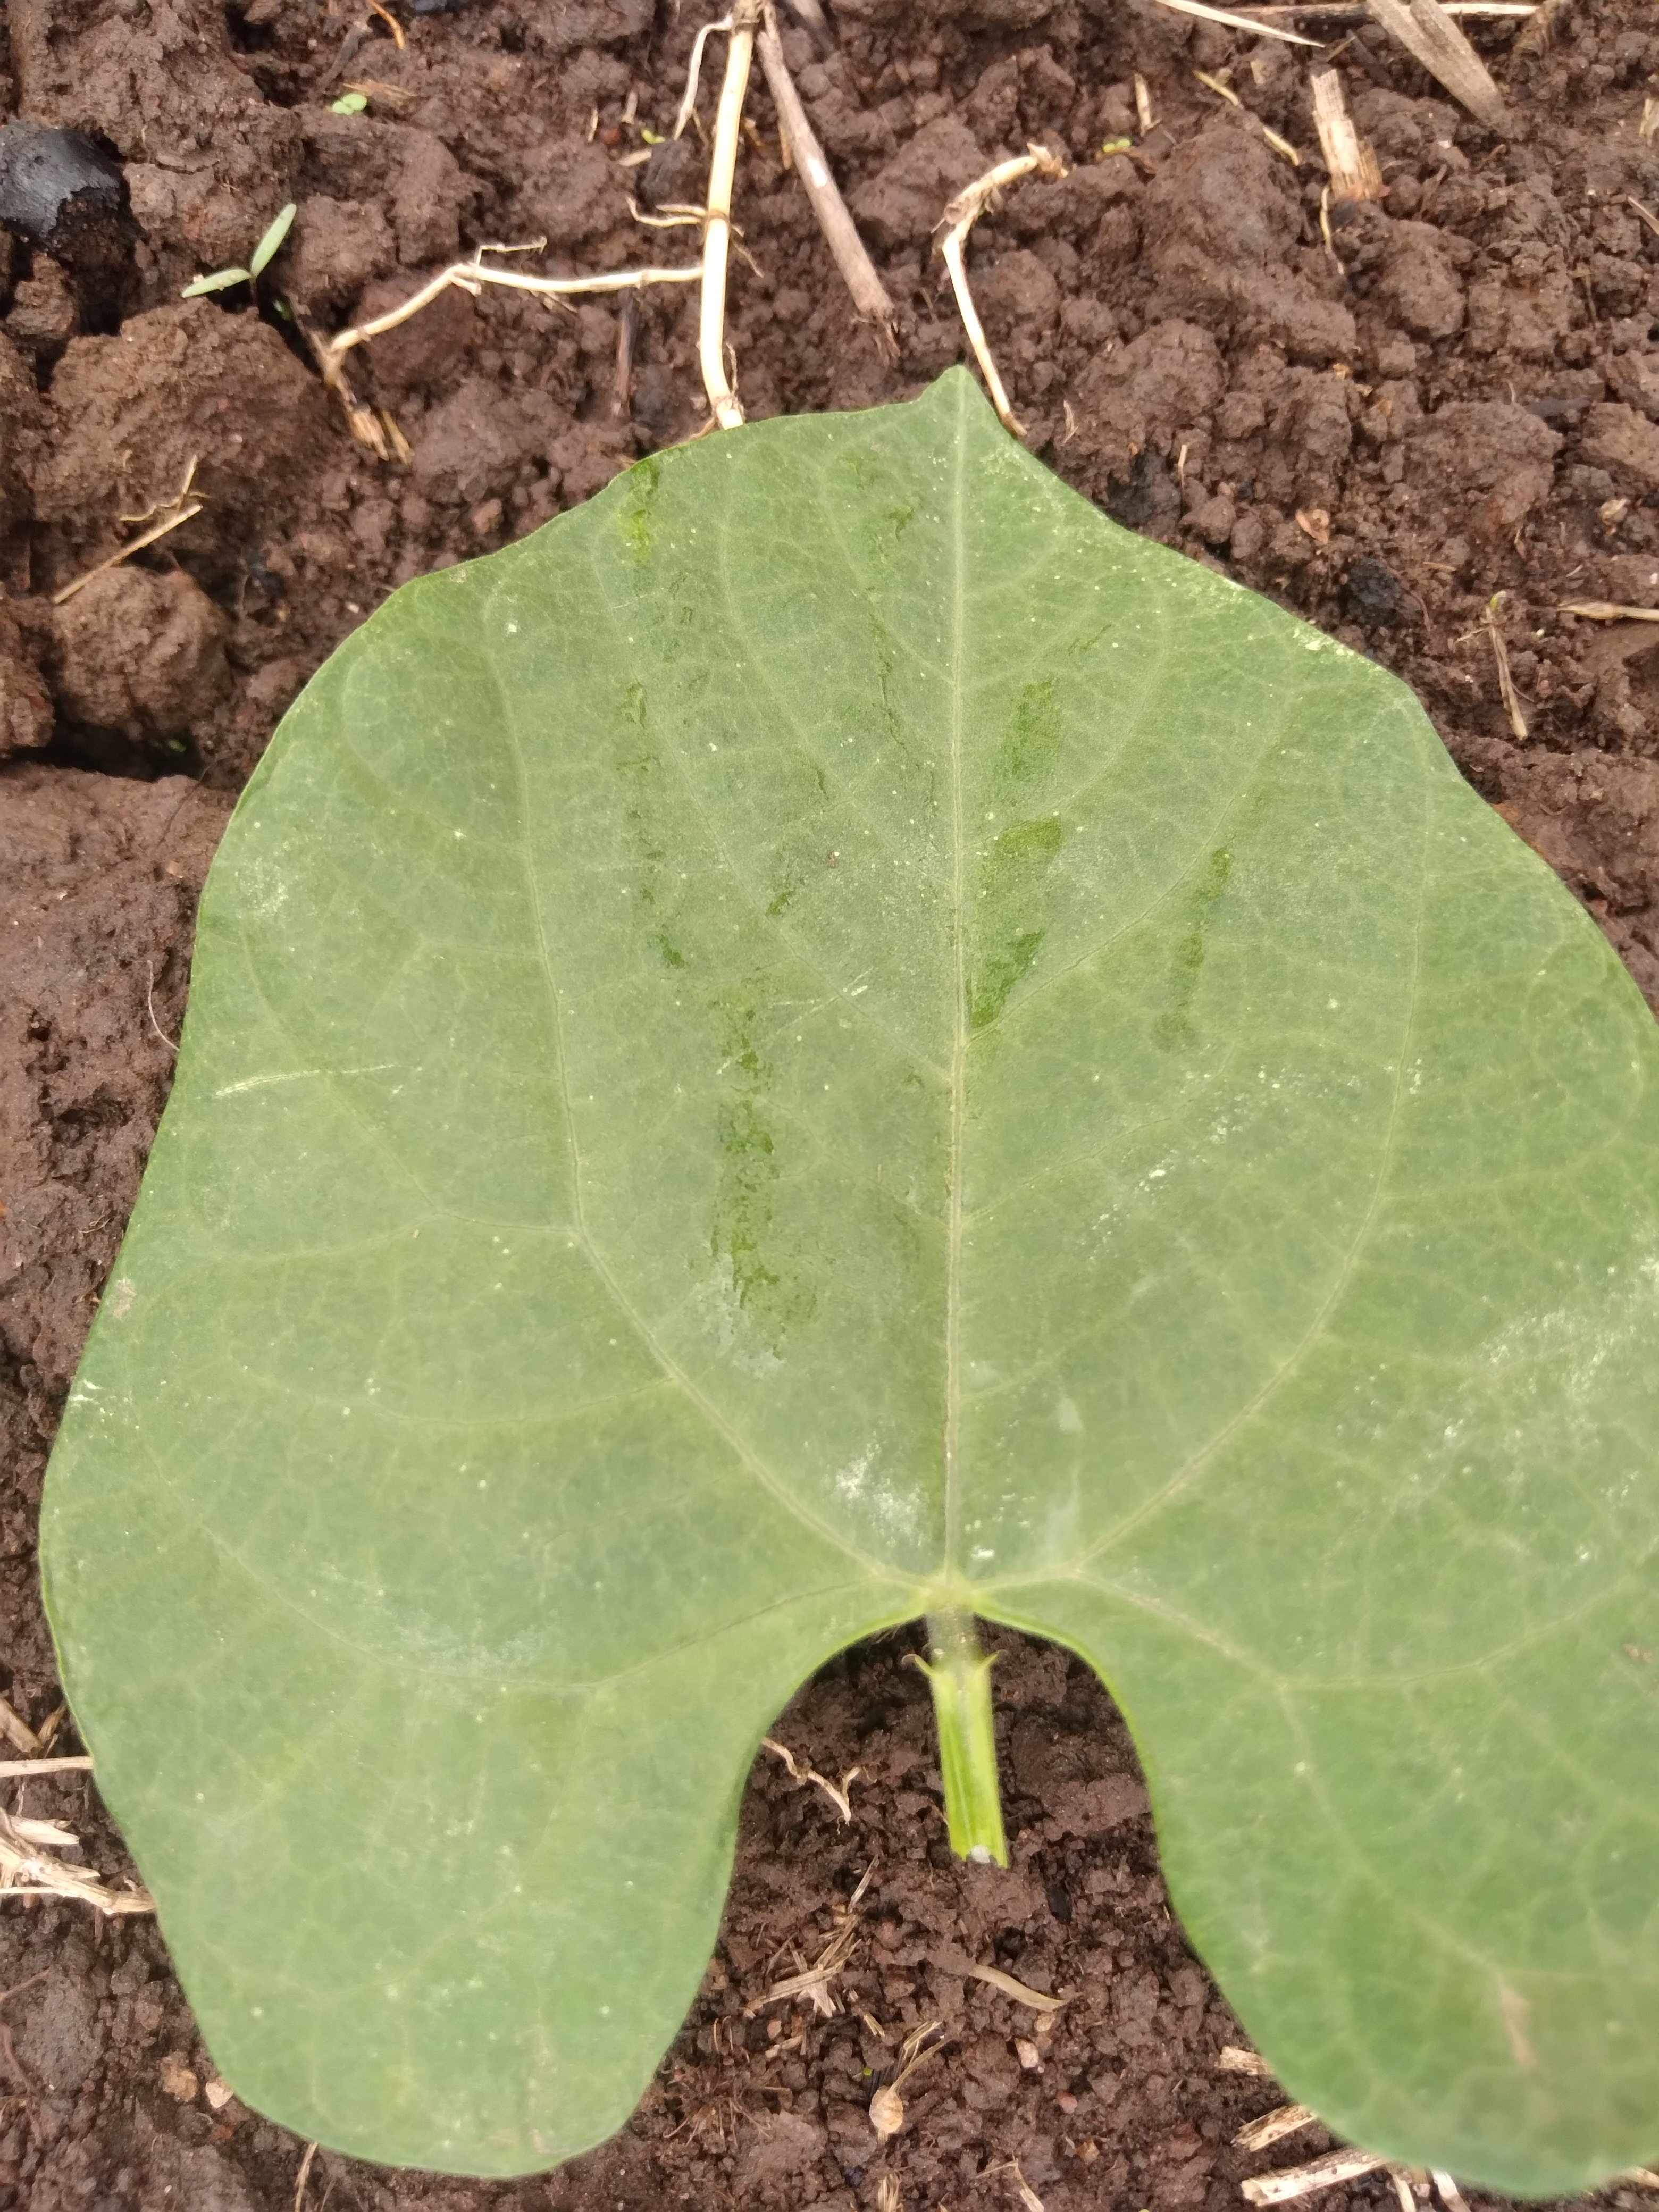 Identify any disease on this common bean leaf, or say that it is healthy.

healthy
